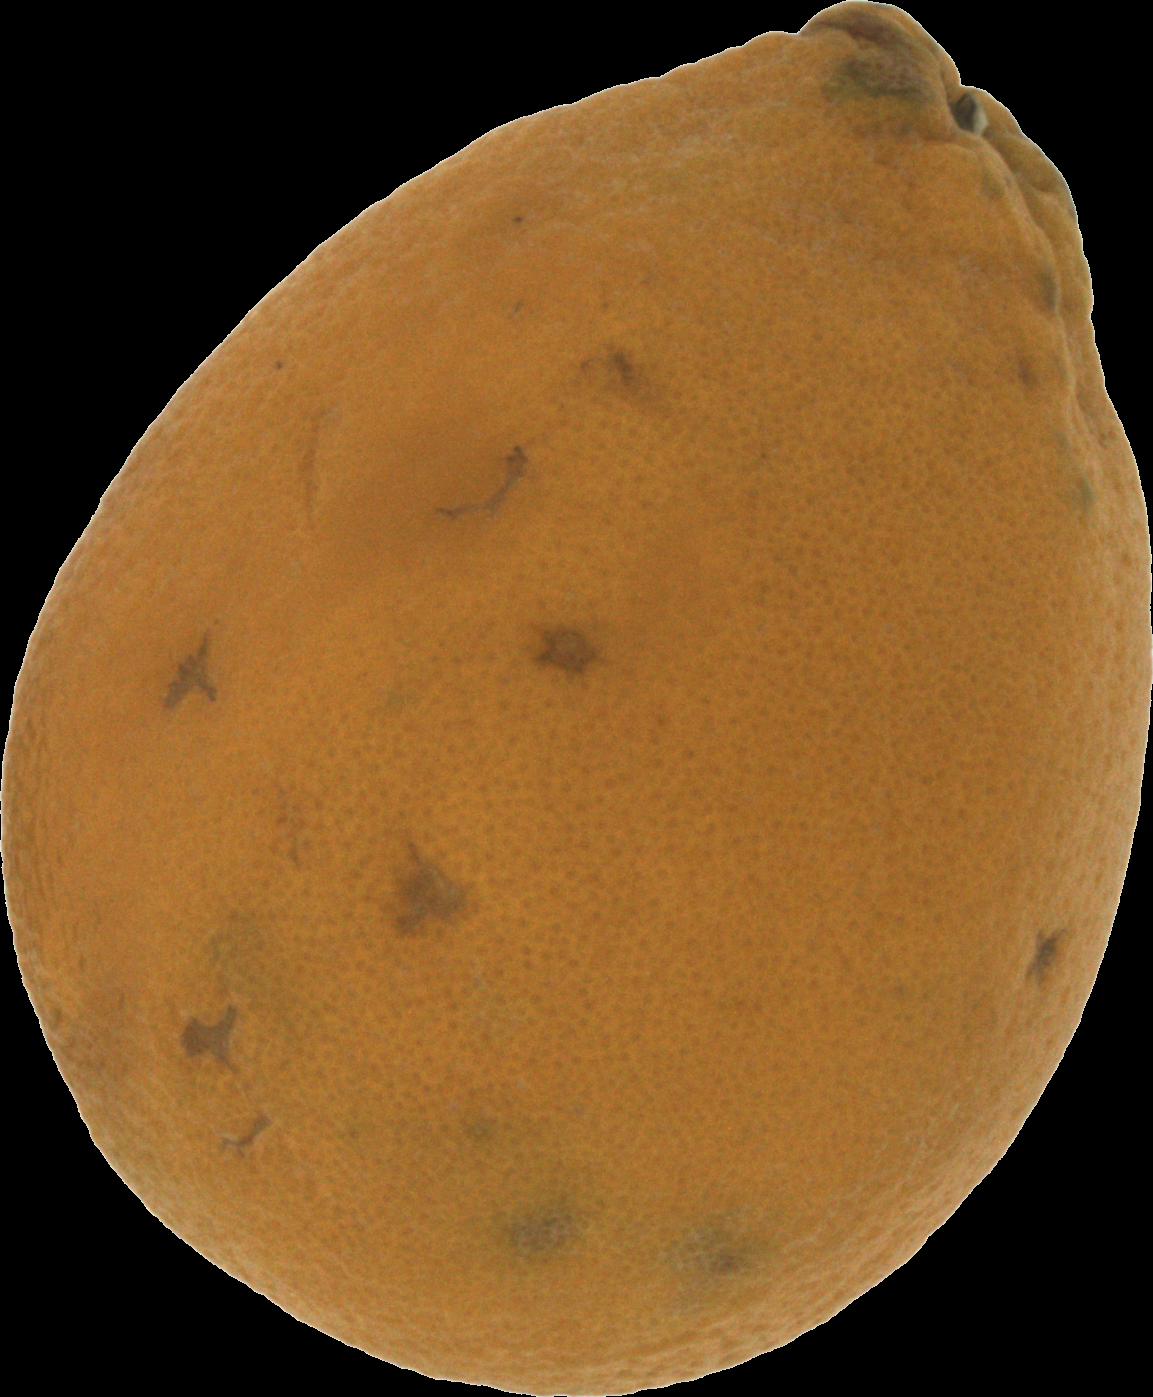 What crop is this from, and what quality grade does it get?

orange, bad
